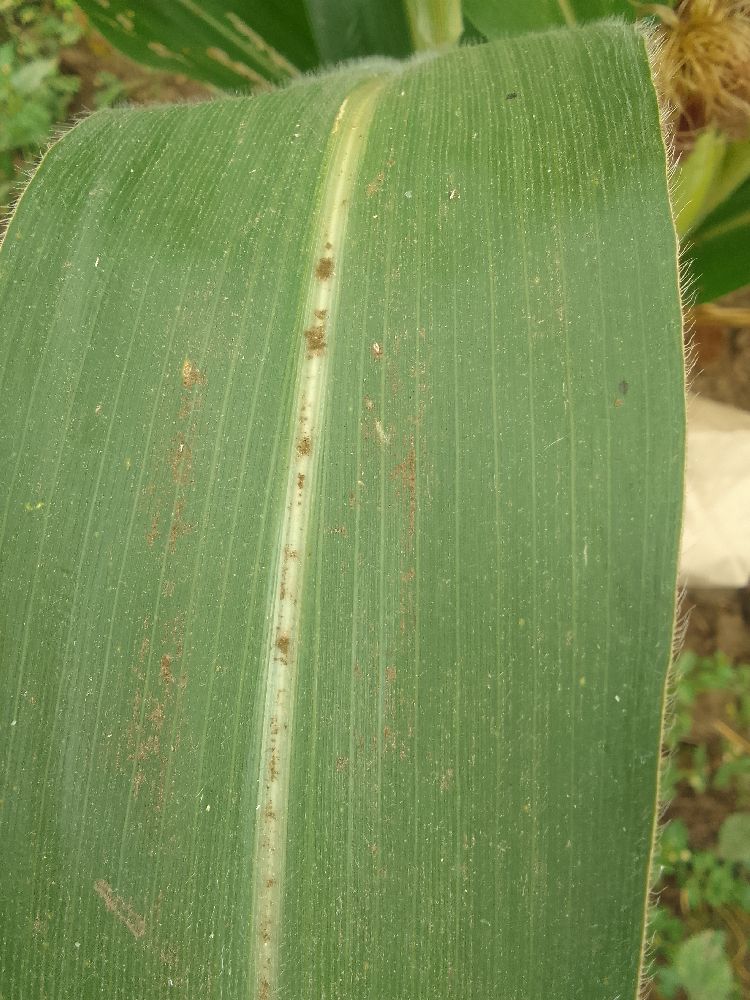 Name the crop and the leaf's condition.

maize, healthy
